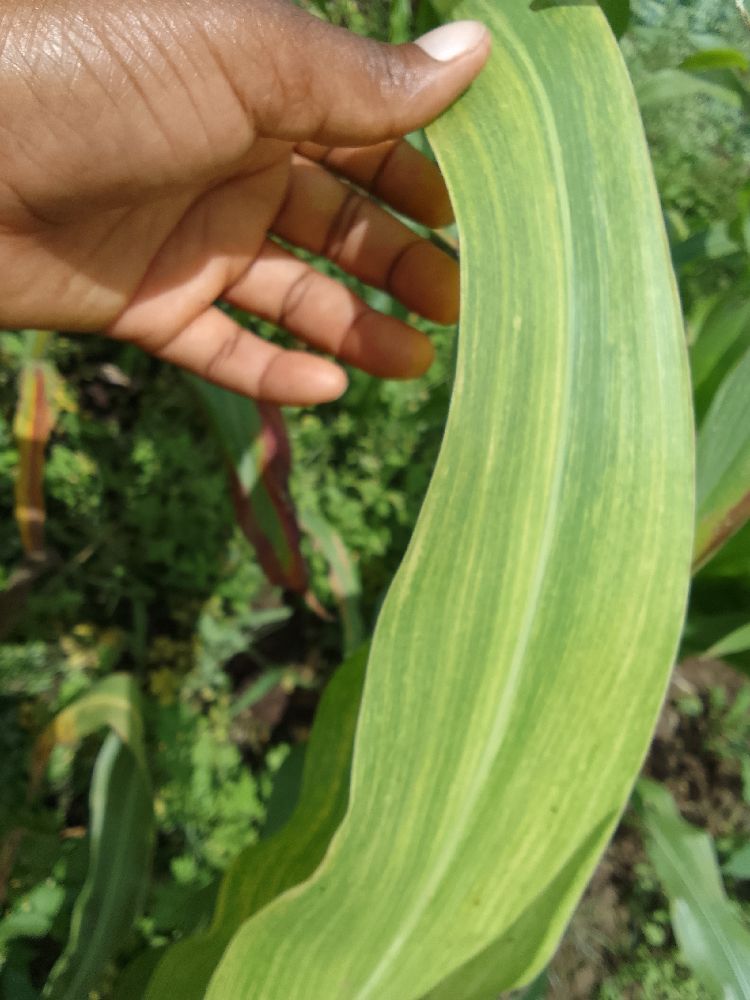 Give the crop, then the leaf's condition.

maize, maize lethal necrosis
